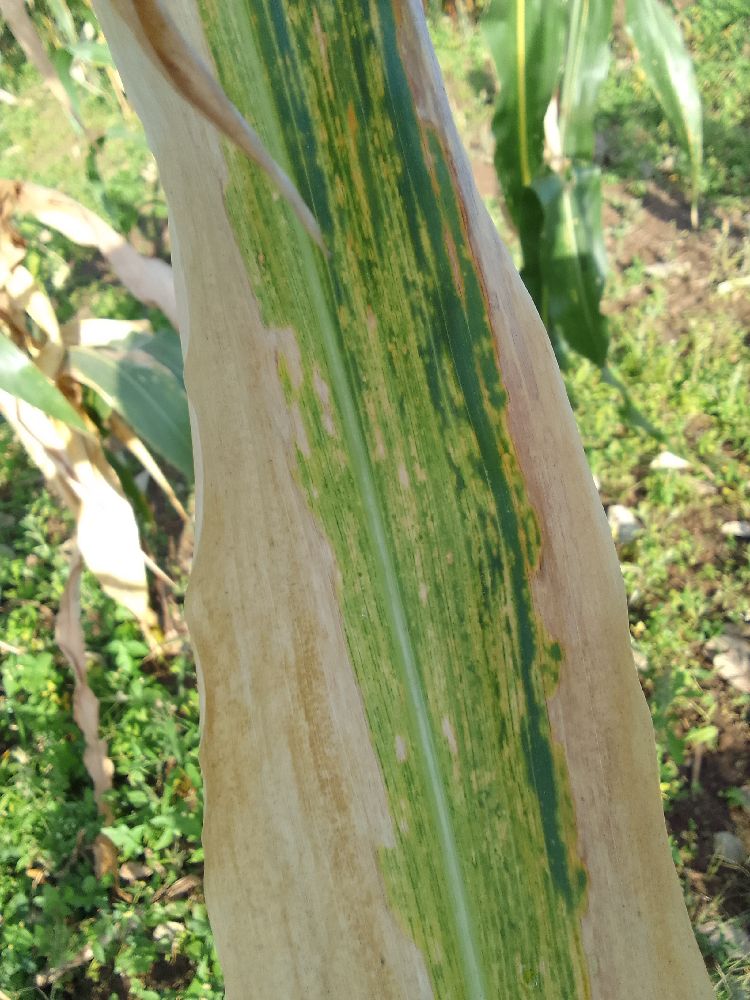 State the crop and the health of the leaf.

maize, maize lethal necrosis
